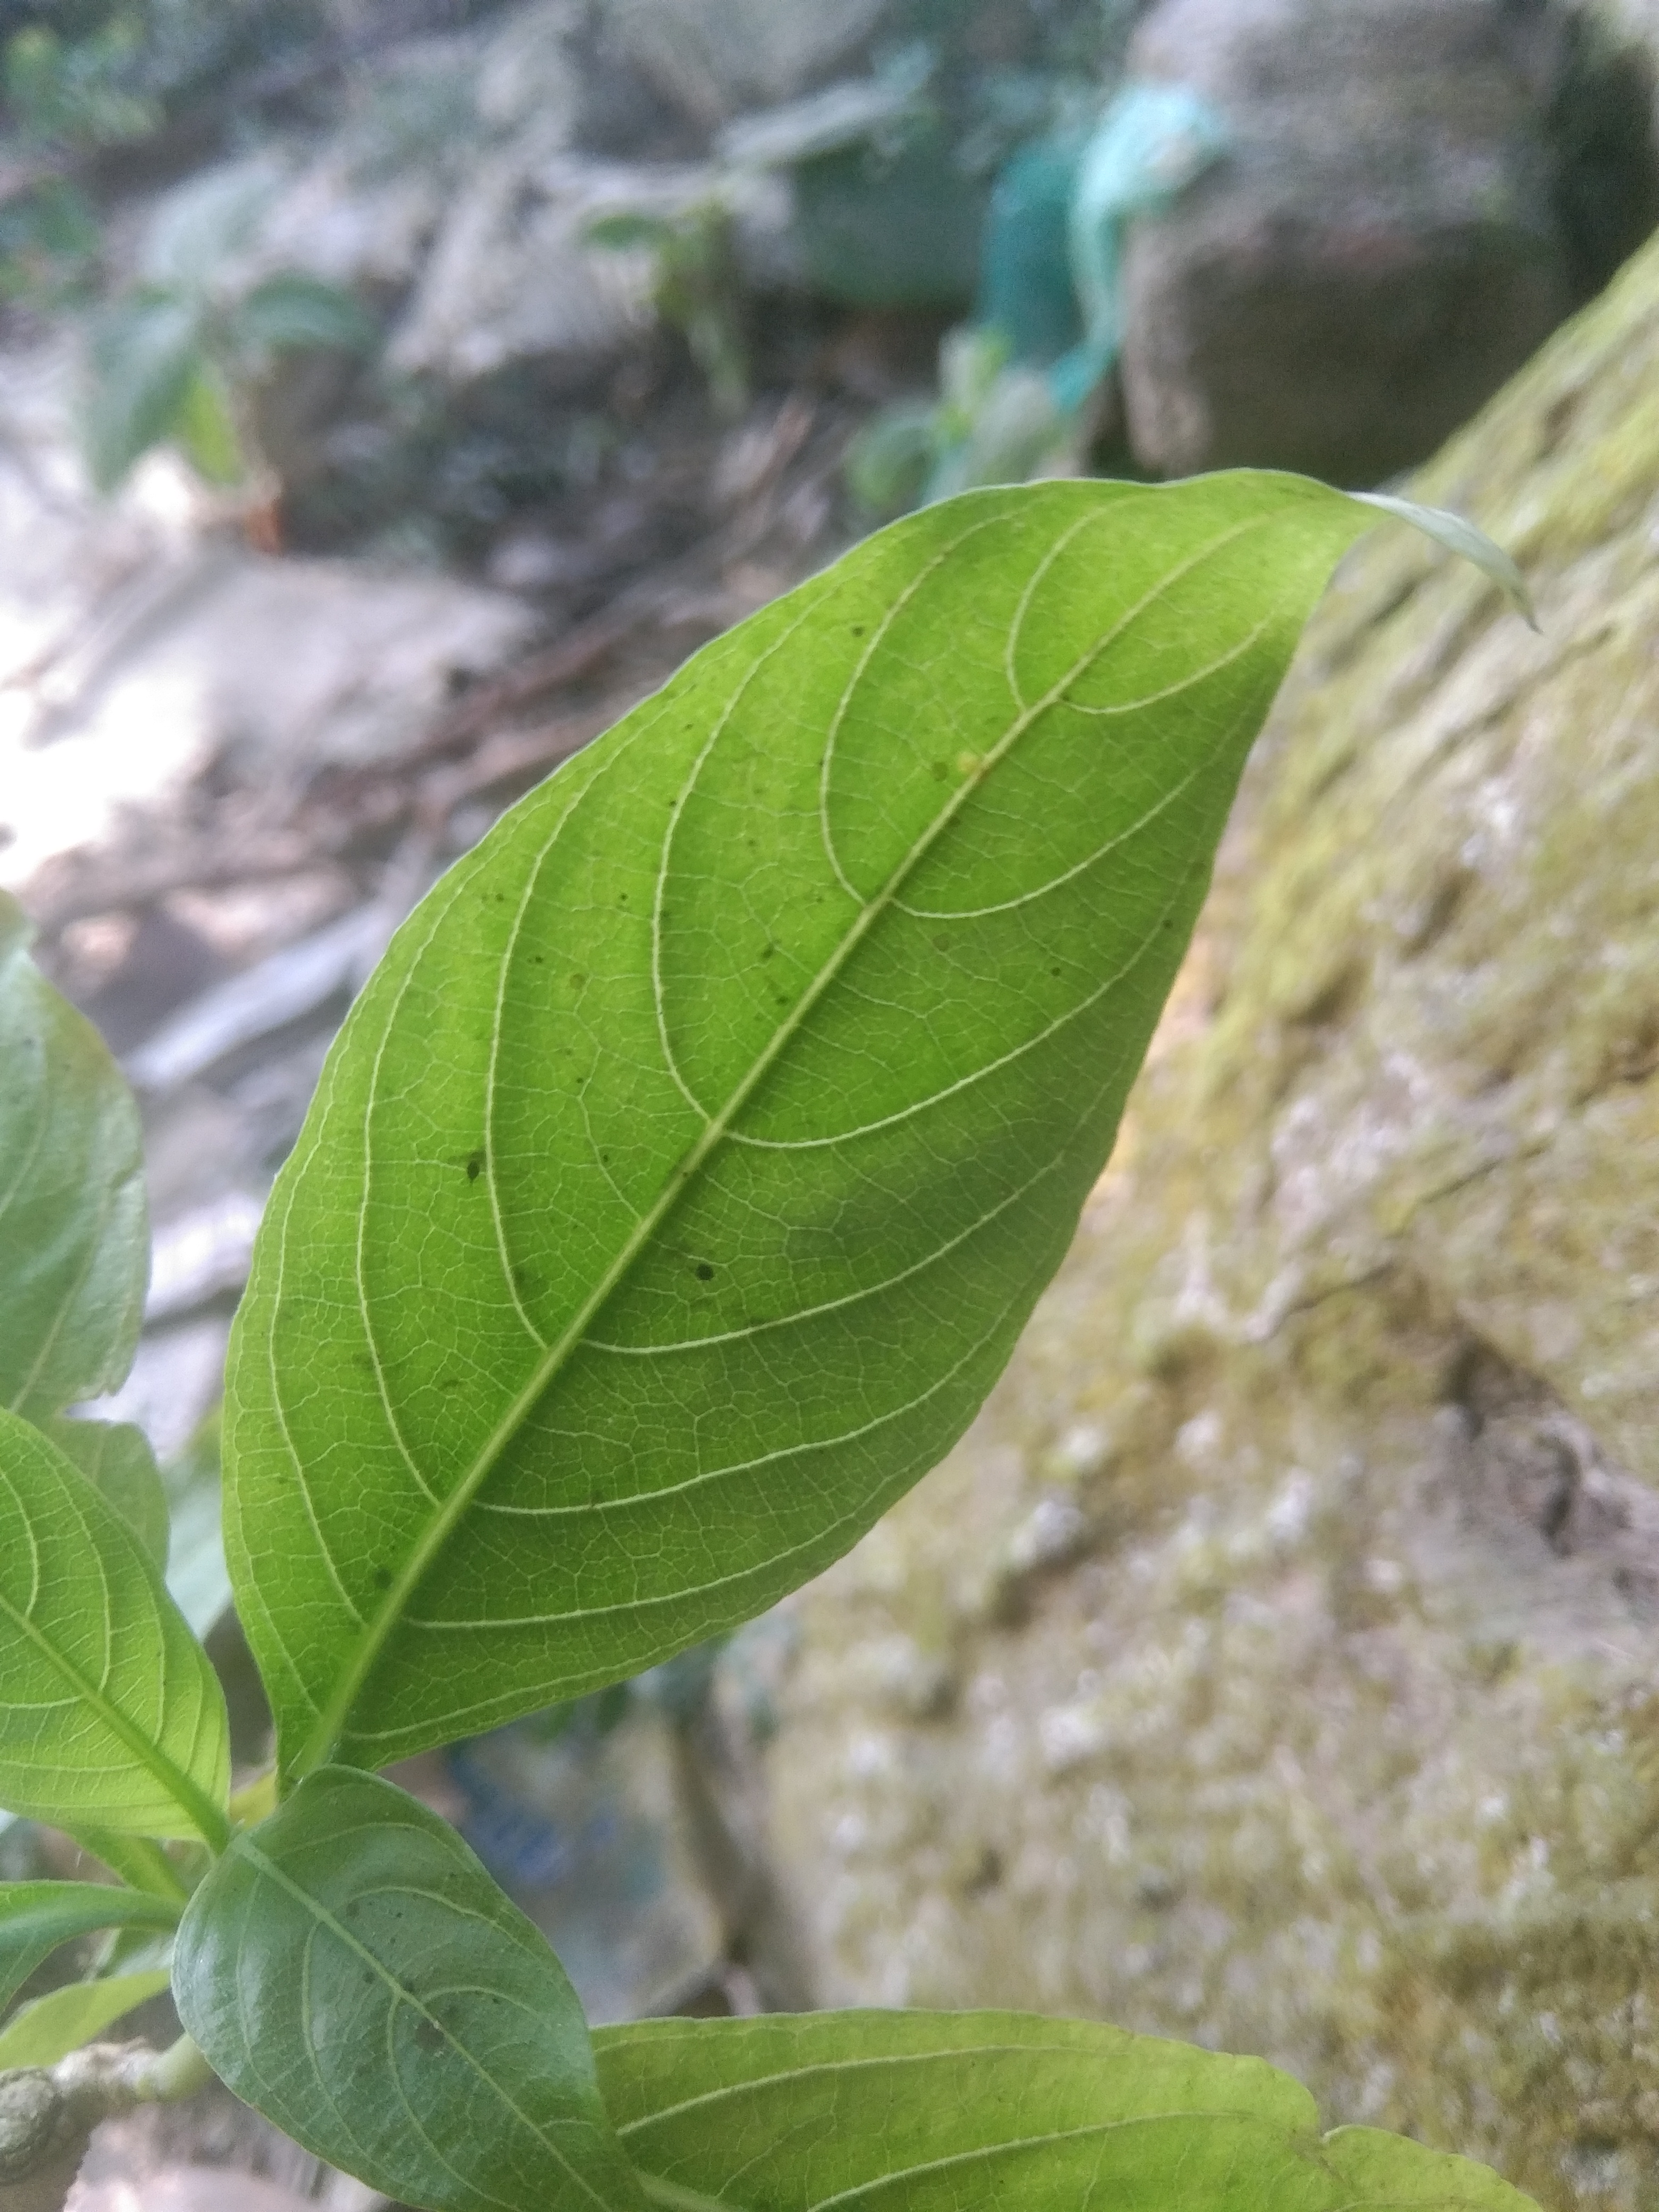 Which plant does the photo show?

vasaka
